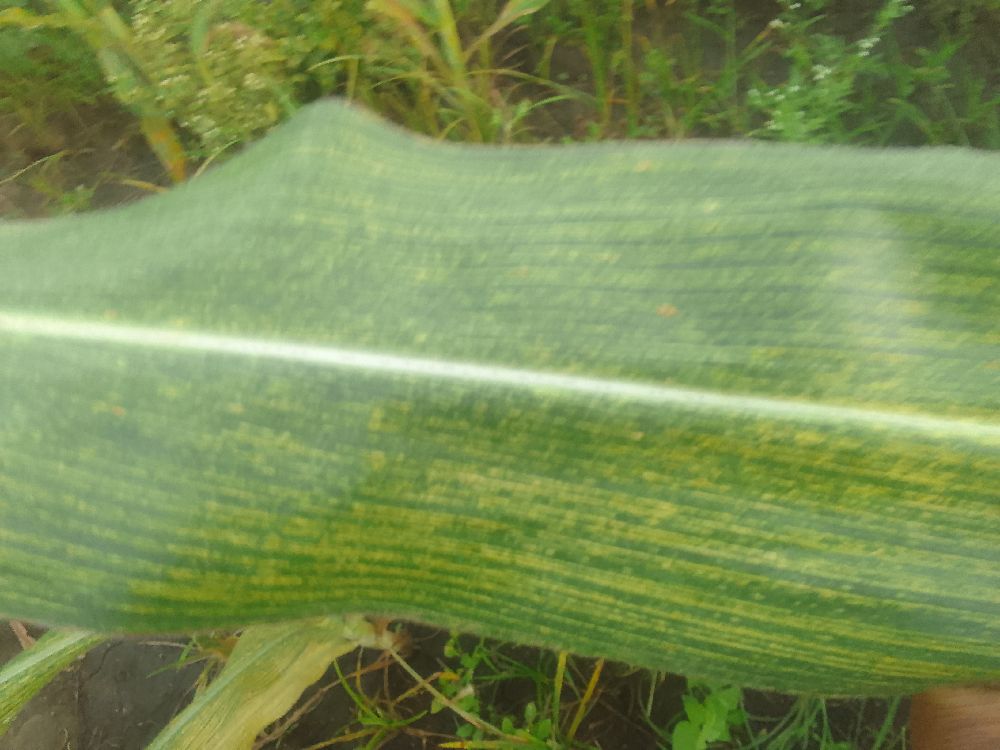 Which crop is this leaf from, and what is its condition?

maize, maize streak virus
